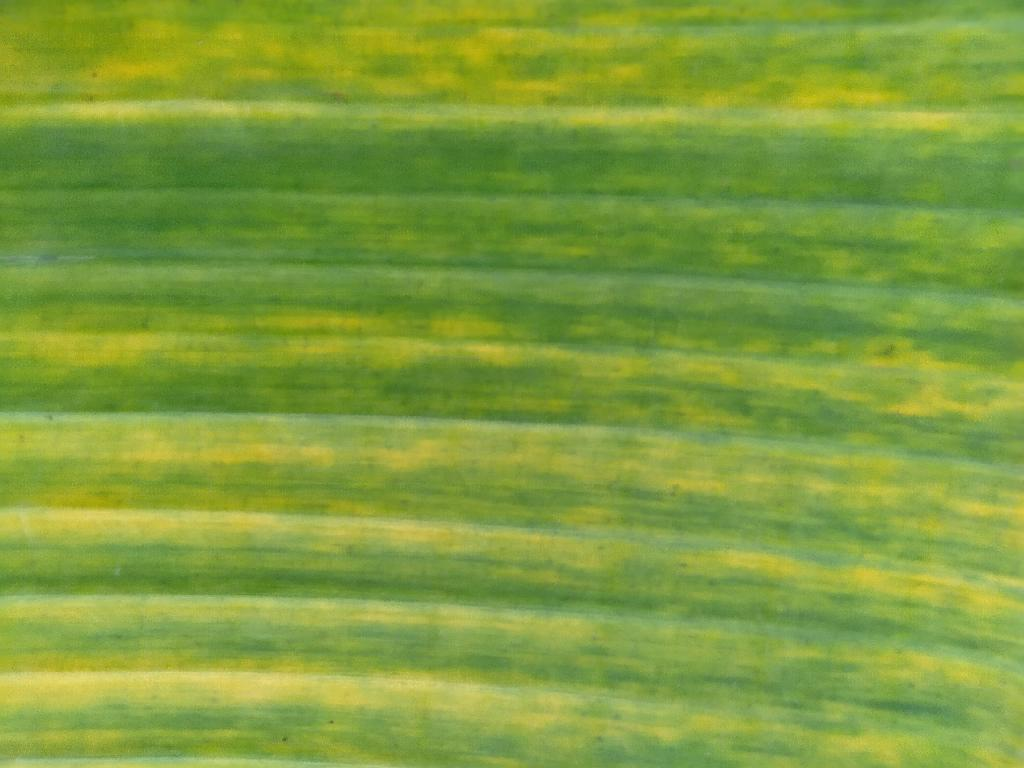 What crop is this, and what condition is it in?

banana, fusarium wilt race 1
